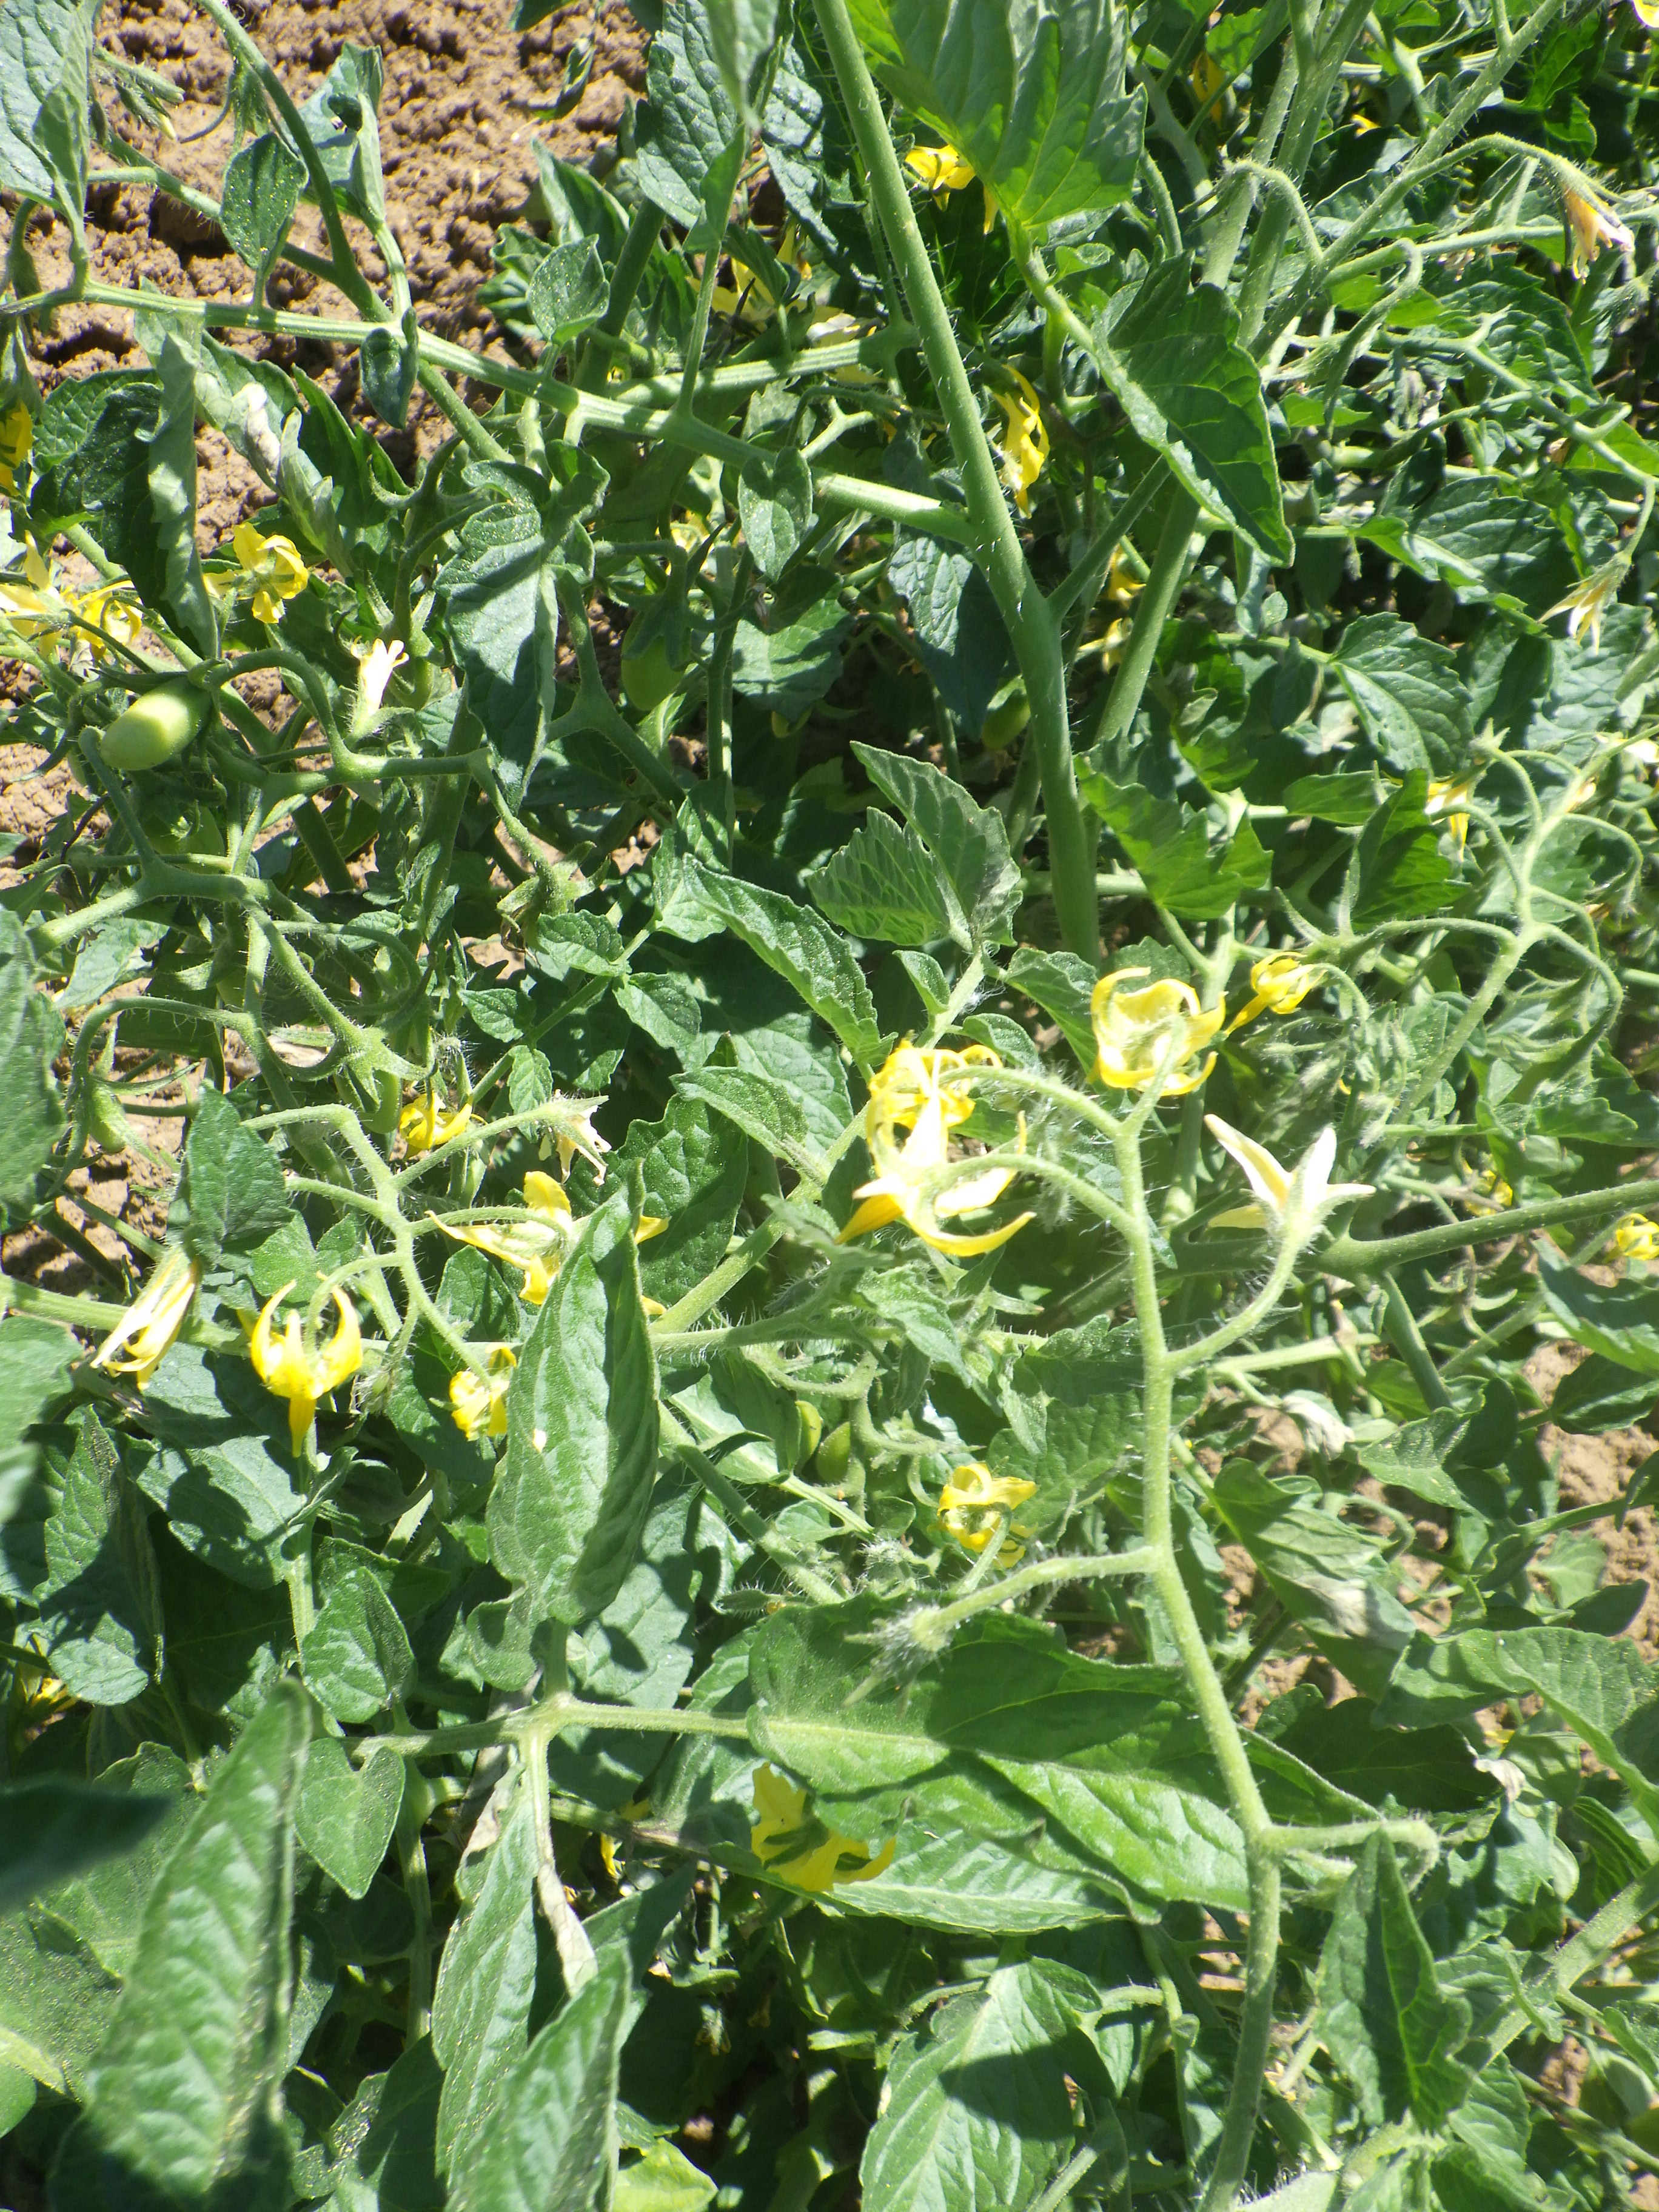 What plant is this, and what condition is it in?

tomato, phytophagous
